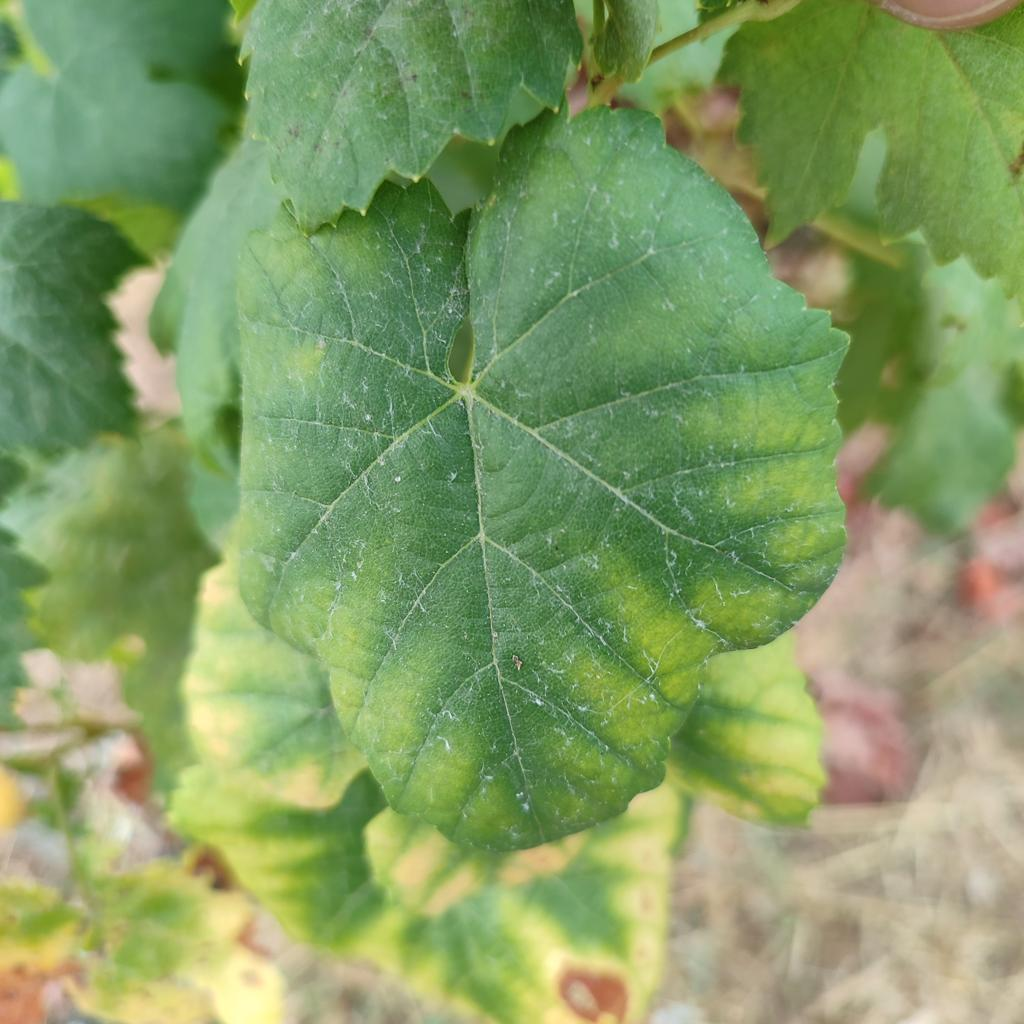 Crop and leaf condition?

grapevine, esca complex
